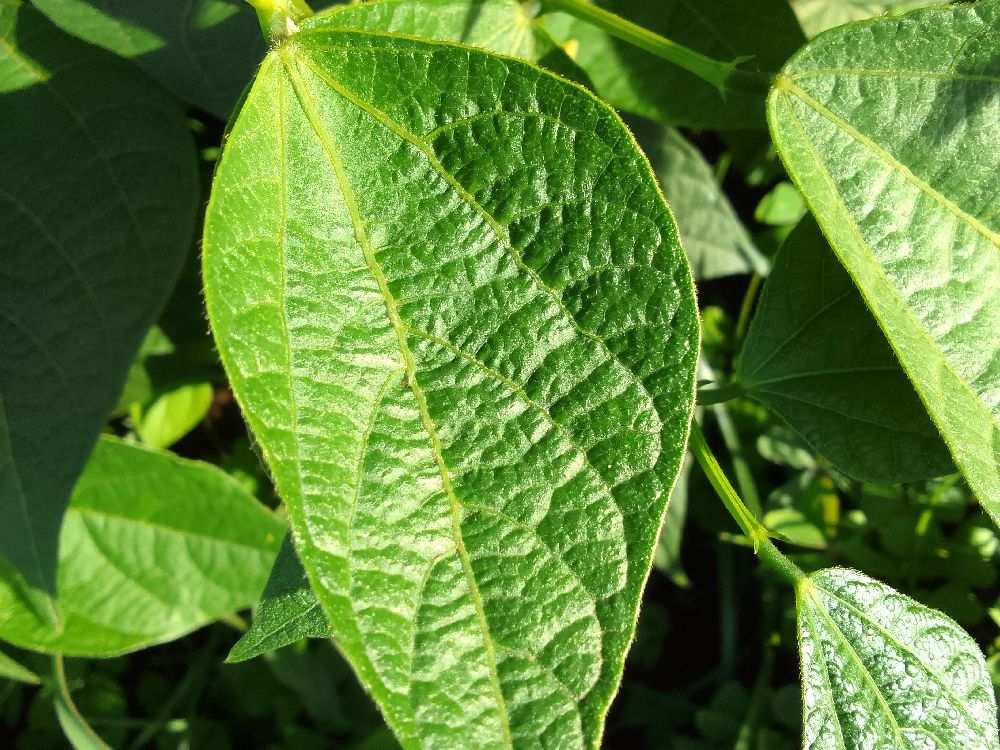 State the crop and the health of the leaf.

common bean, healthy
